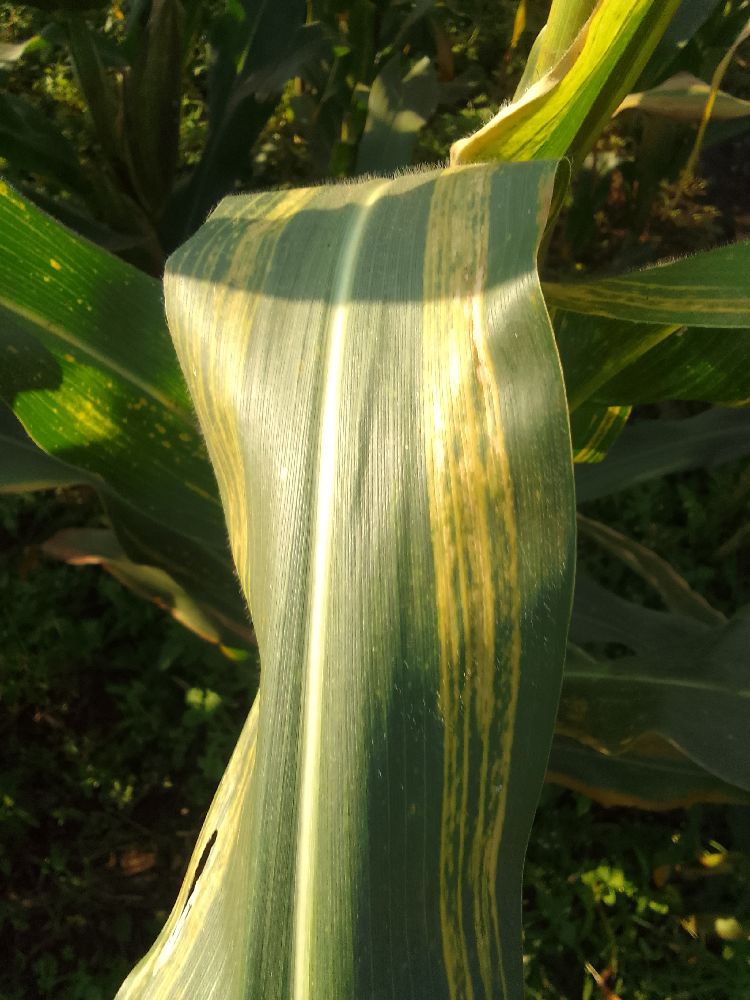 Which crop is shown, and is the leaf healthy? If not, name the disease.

maize, maize lethal necrosis
